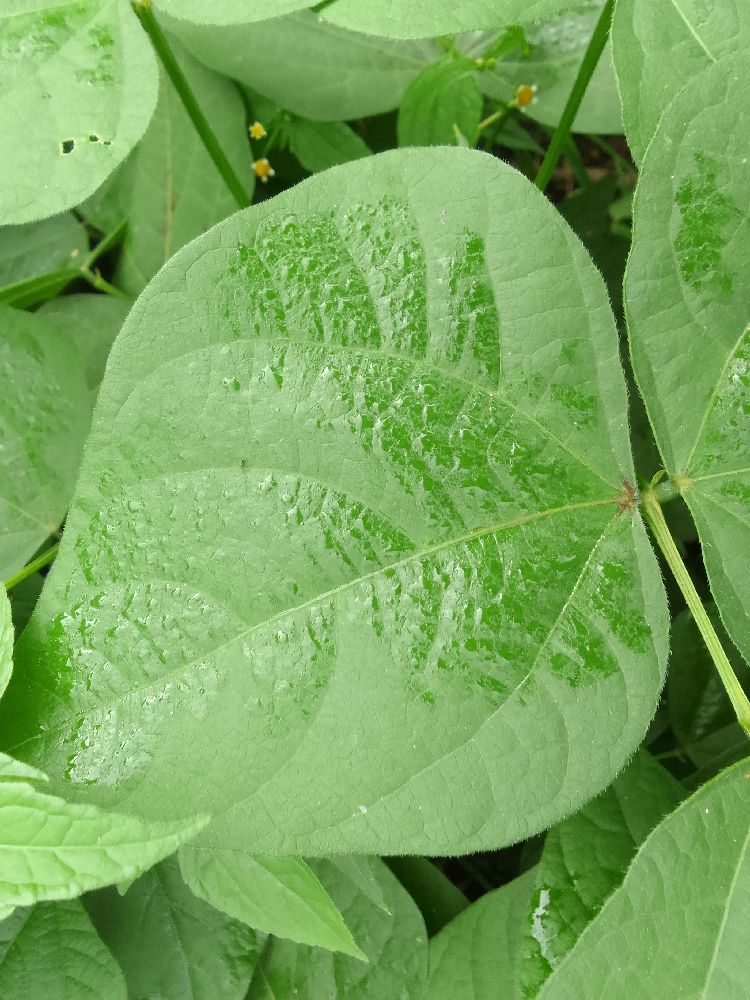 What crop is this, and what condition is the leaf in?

common bean, healthy
